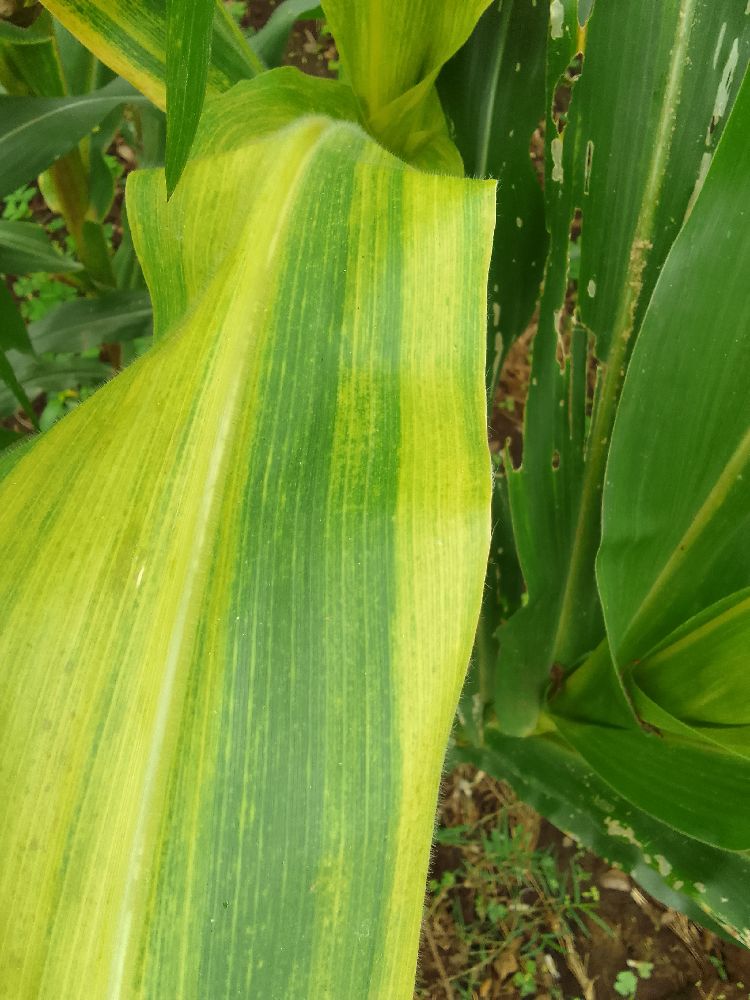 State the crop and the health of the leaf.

maize, maize lethal necrosis
